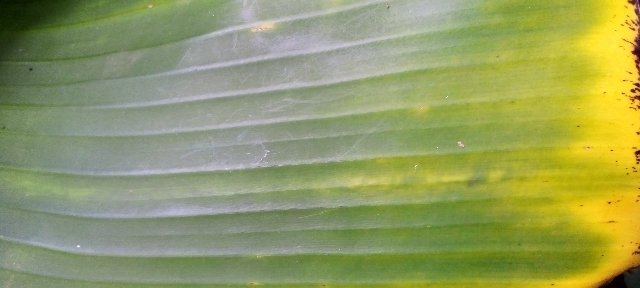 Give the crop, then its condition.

banana, fusarium wilt race 1
